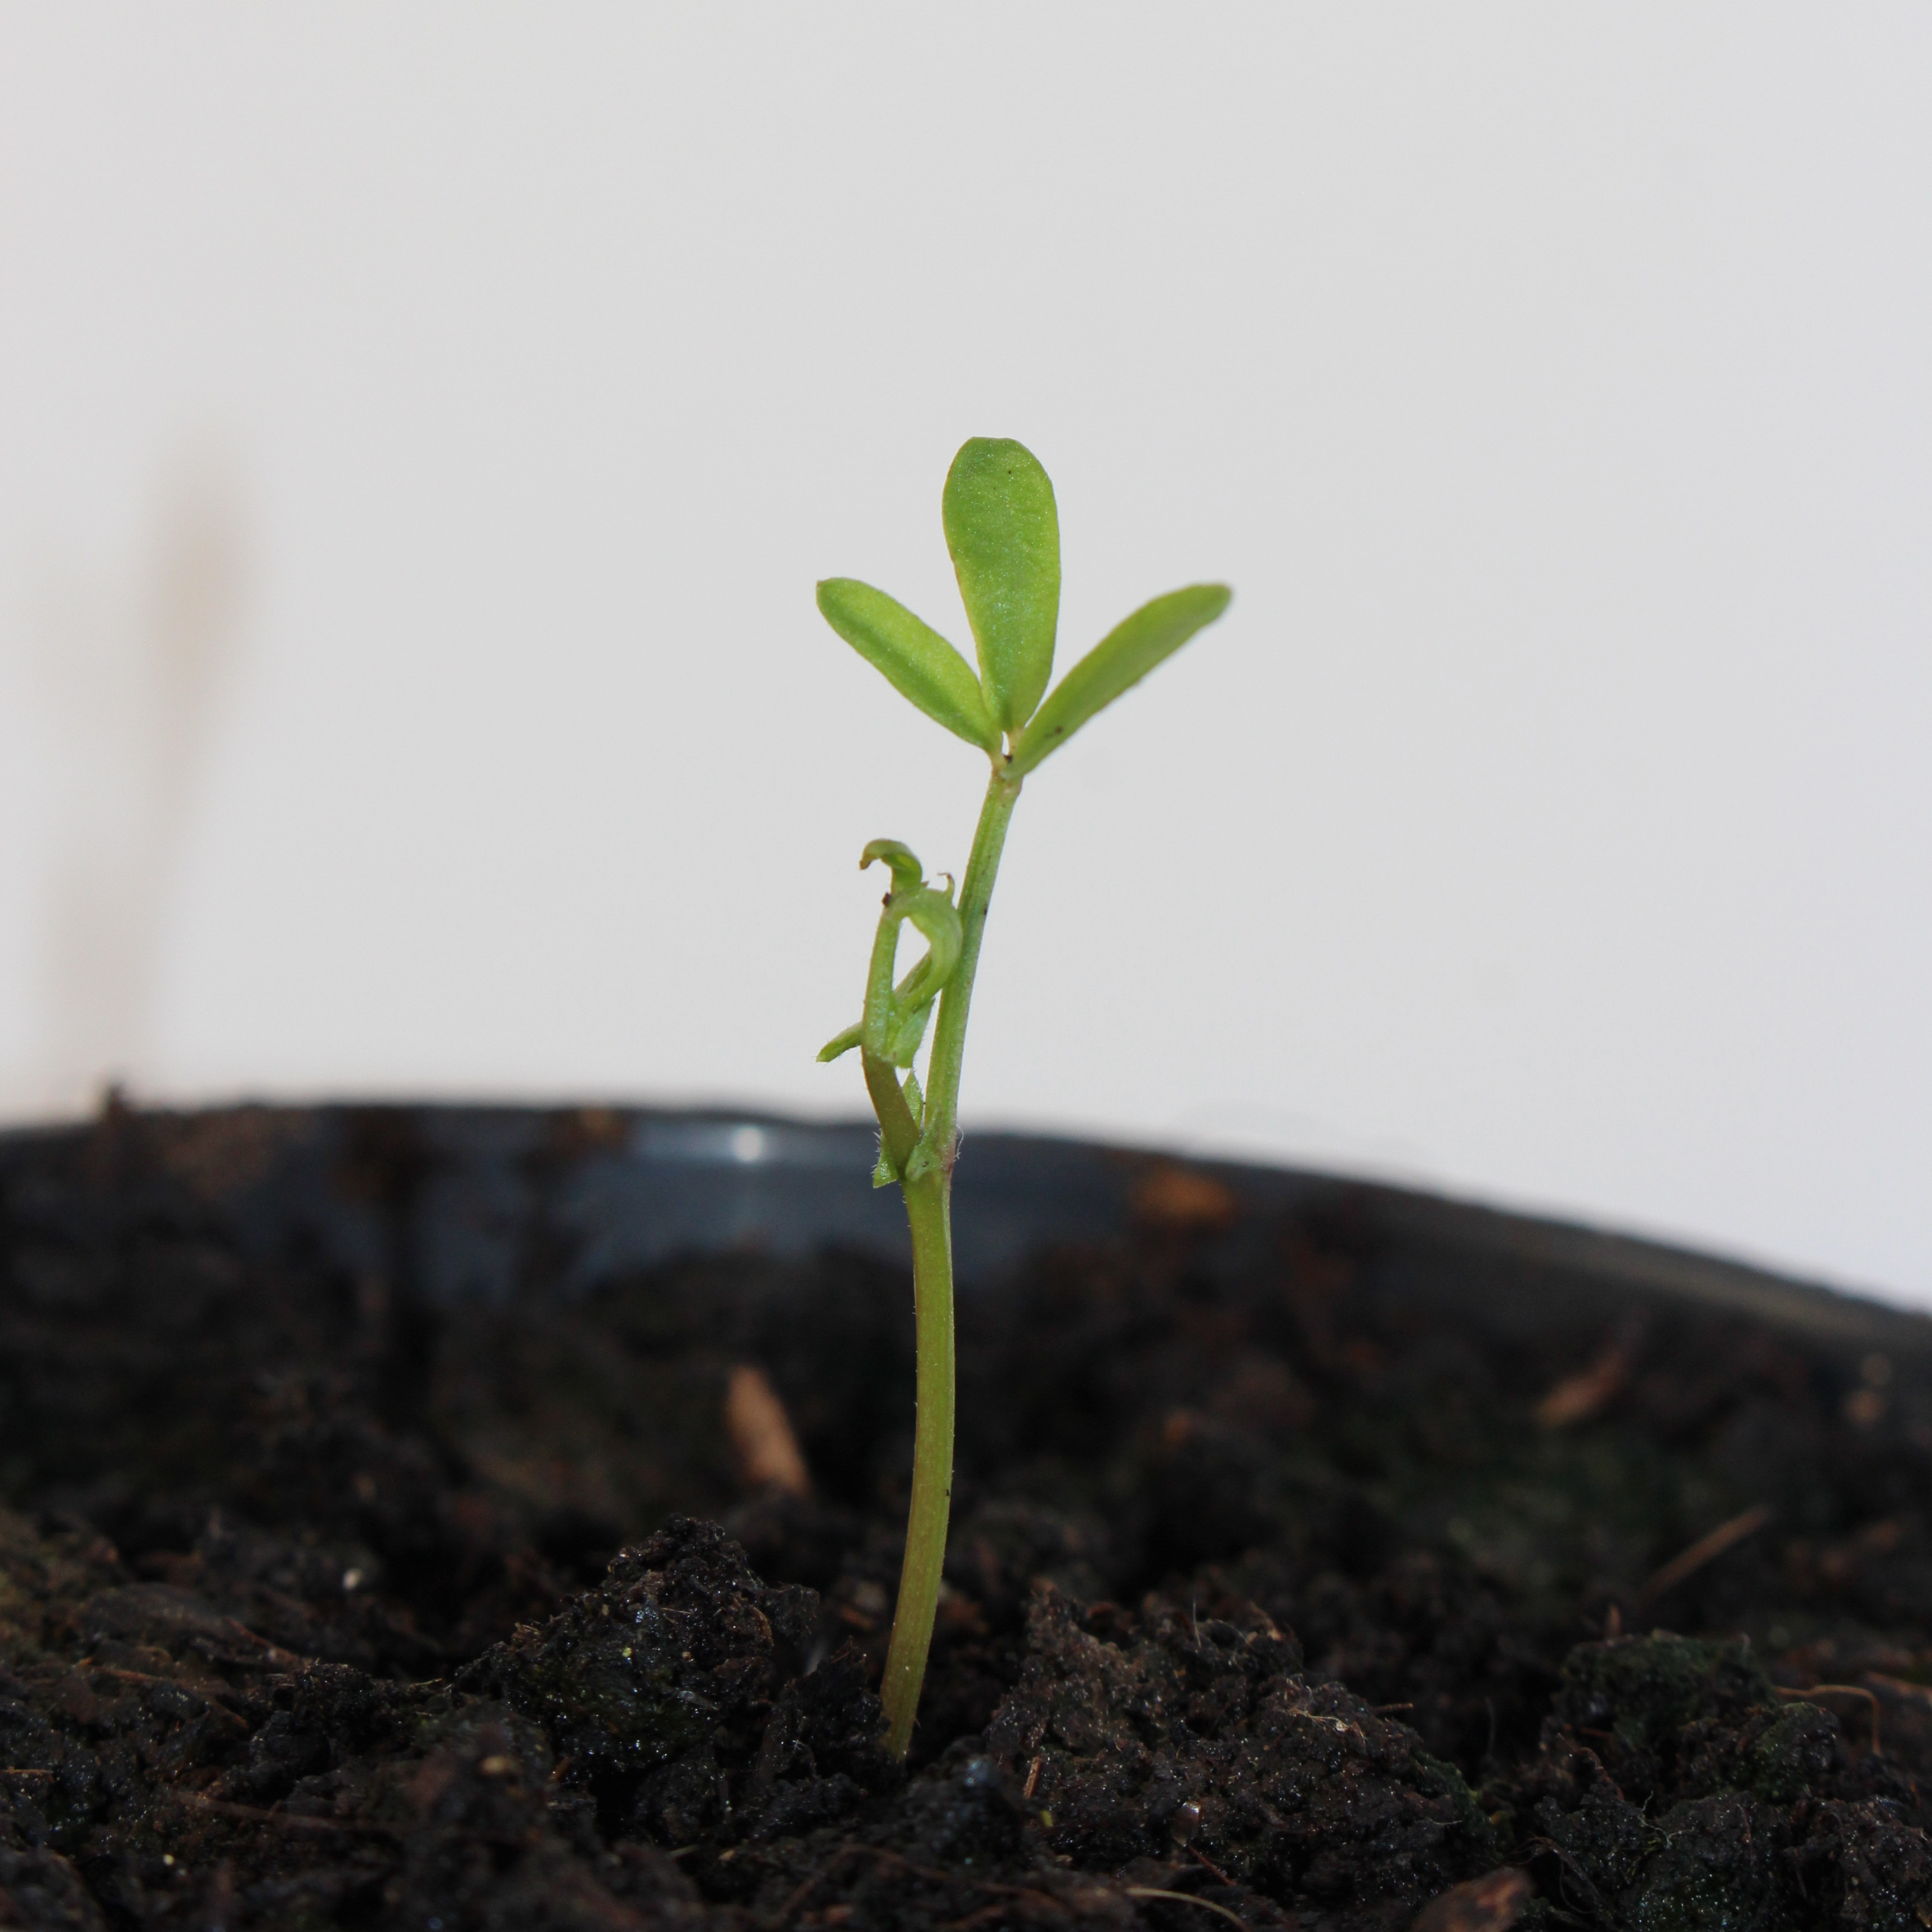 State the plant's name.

Vicia sativa
